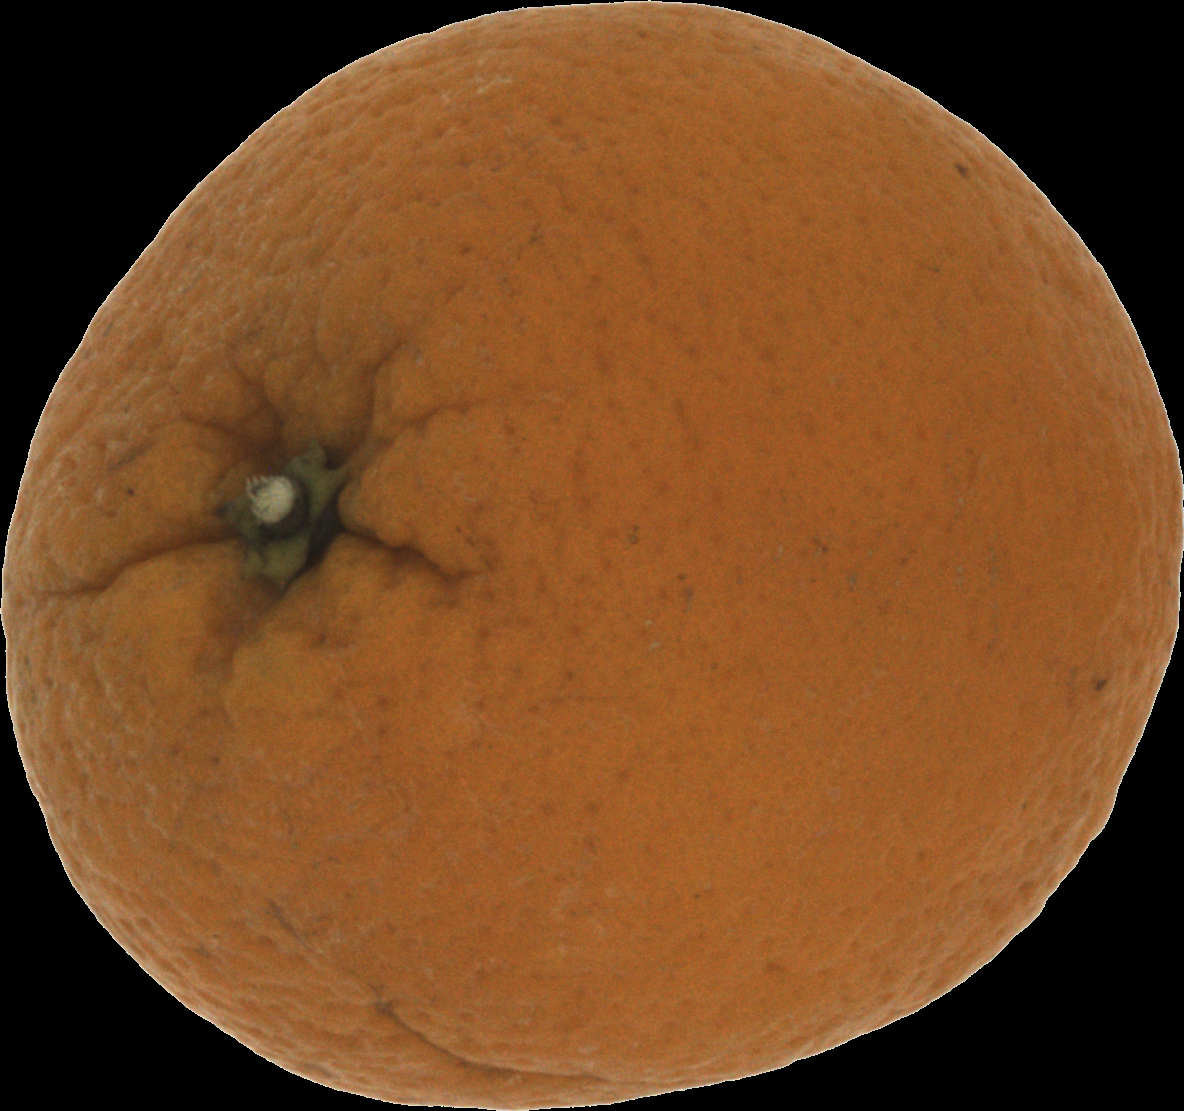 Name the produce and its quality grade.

orange, bad
